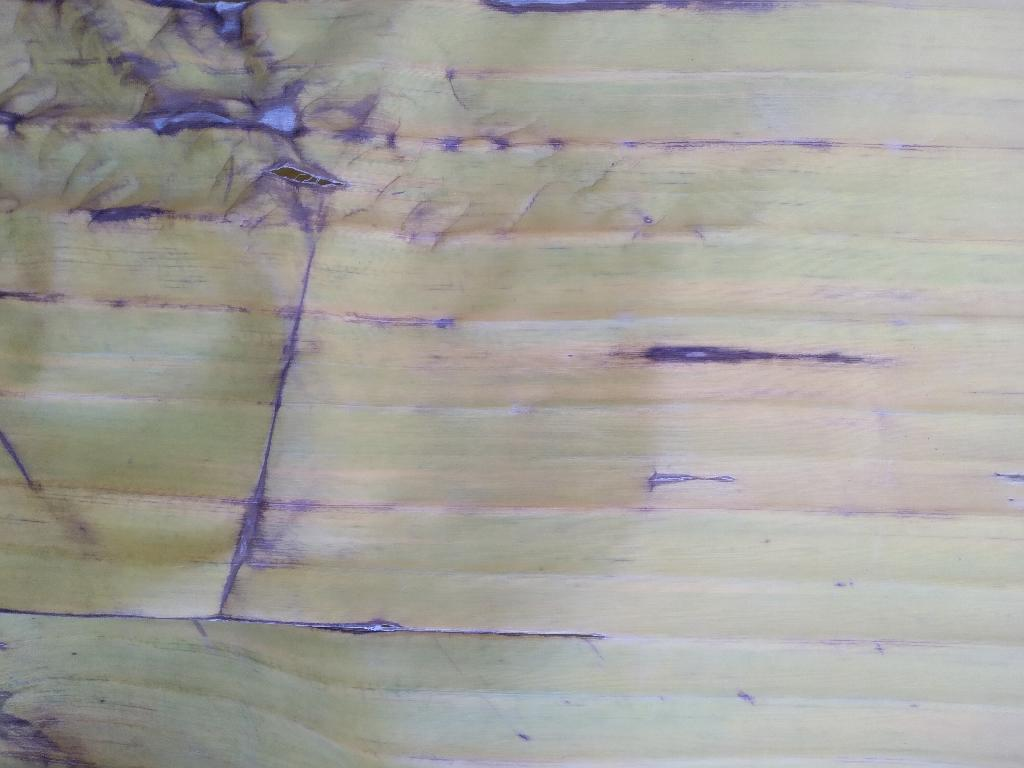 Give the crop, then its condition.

banana, fusarium wilt race 1
